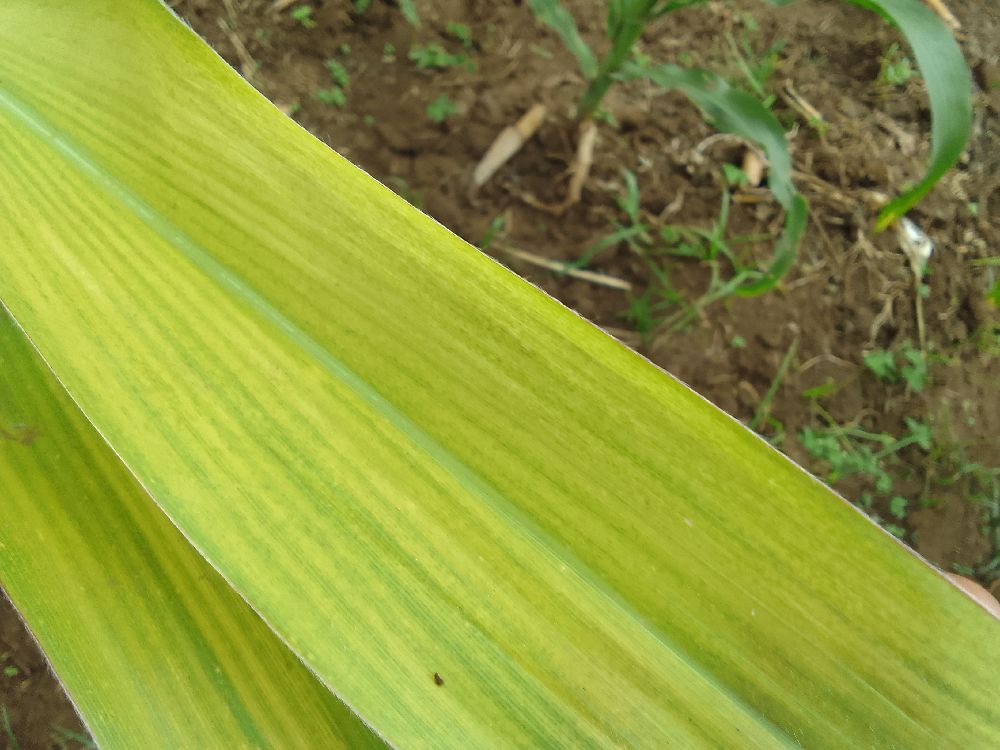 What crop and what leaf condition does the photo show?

maize, maize lethal necrosis
